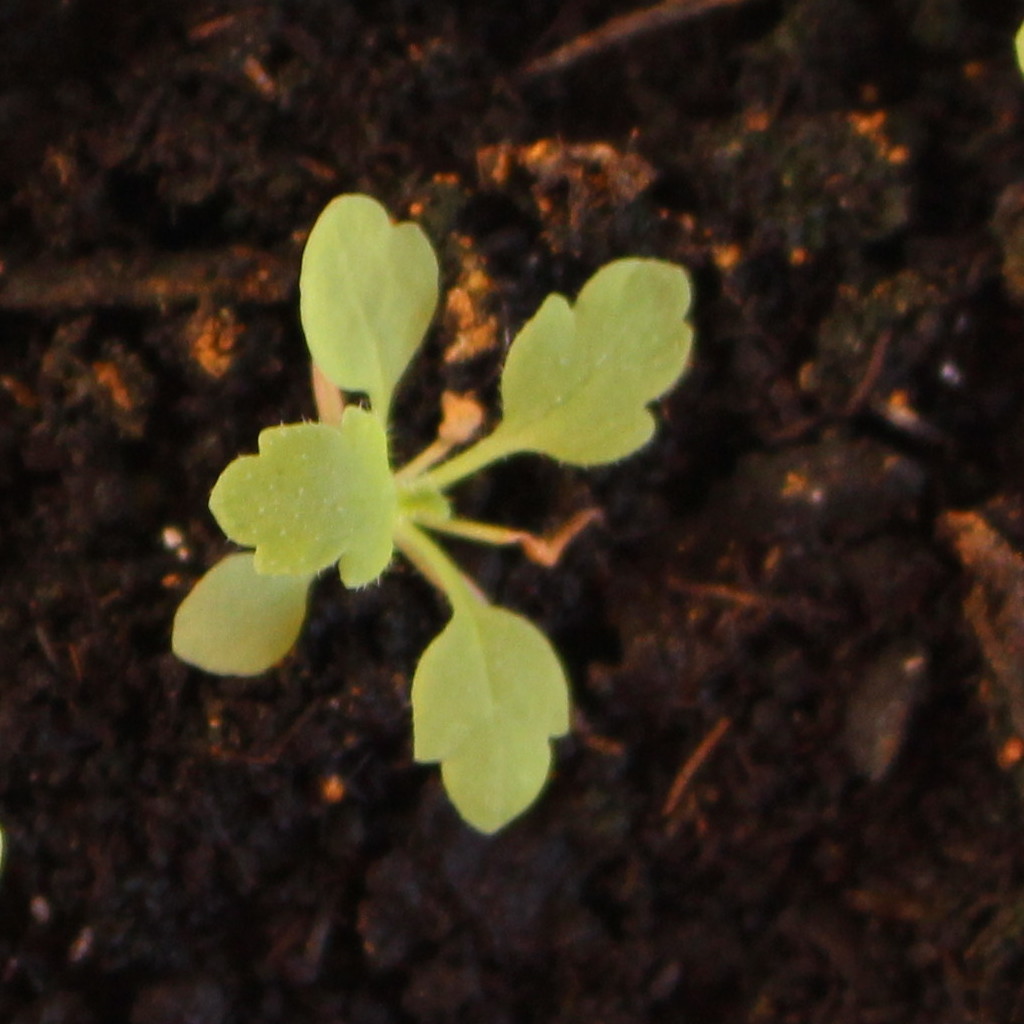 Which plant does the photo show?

Papaver rhoeas
